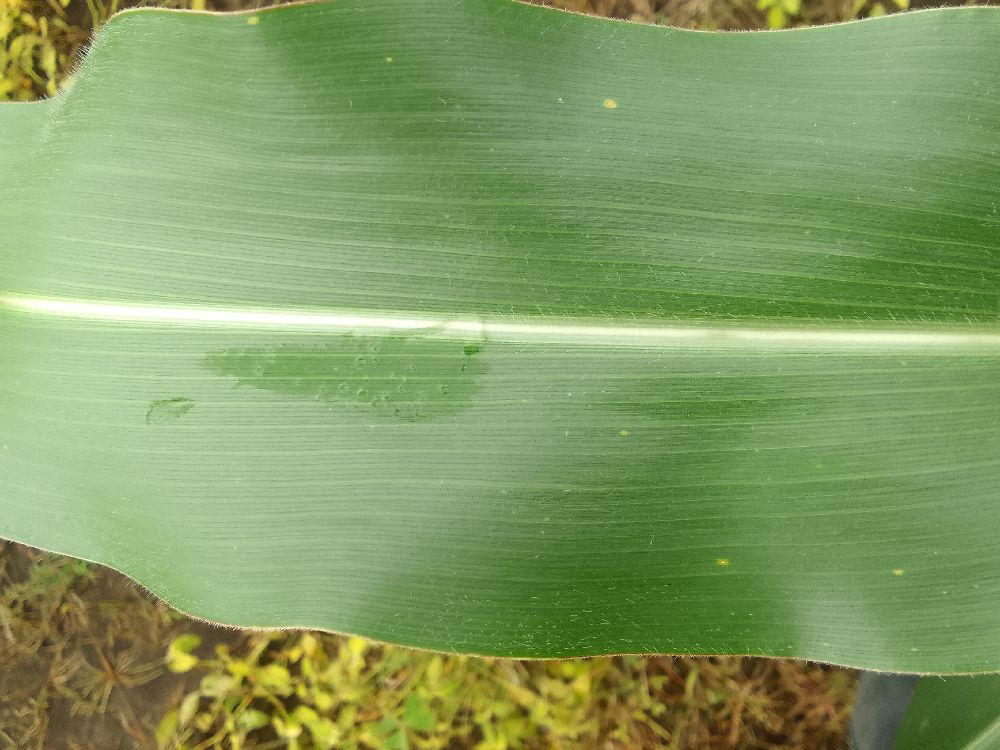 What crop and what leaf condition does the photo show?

maize, healthy
